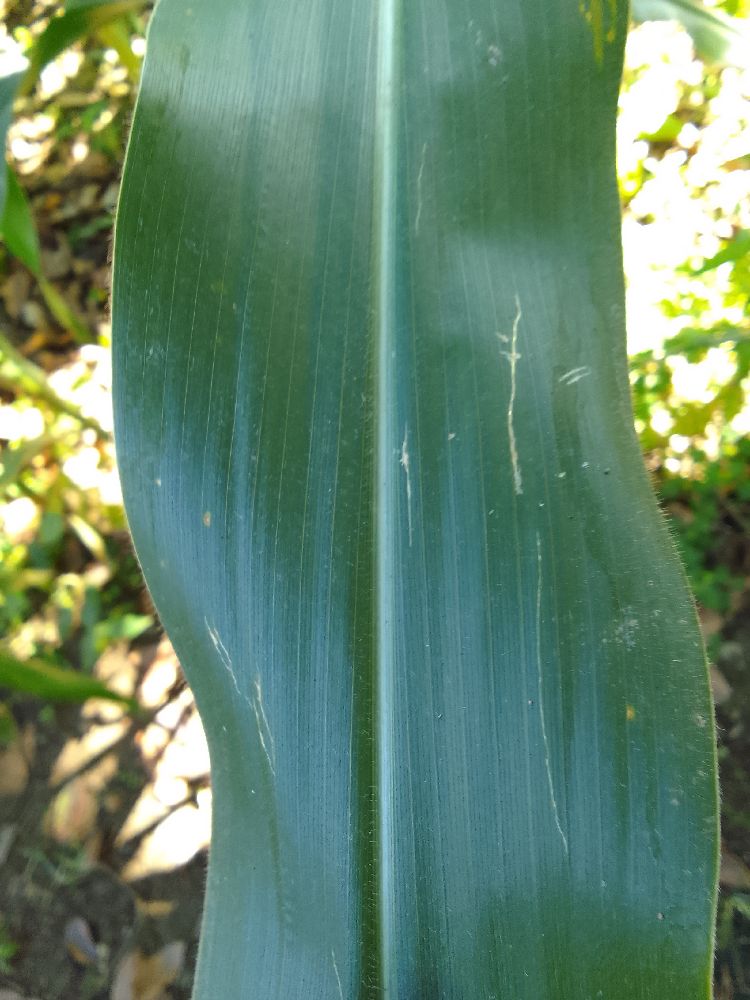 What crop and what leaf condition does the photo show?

maize, healthy
